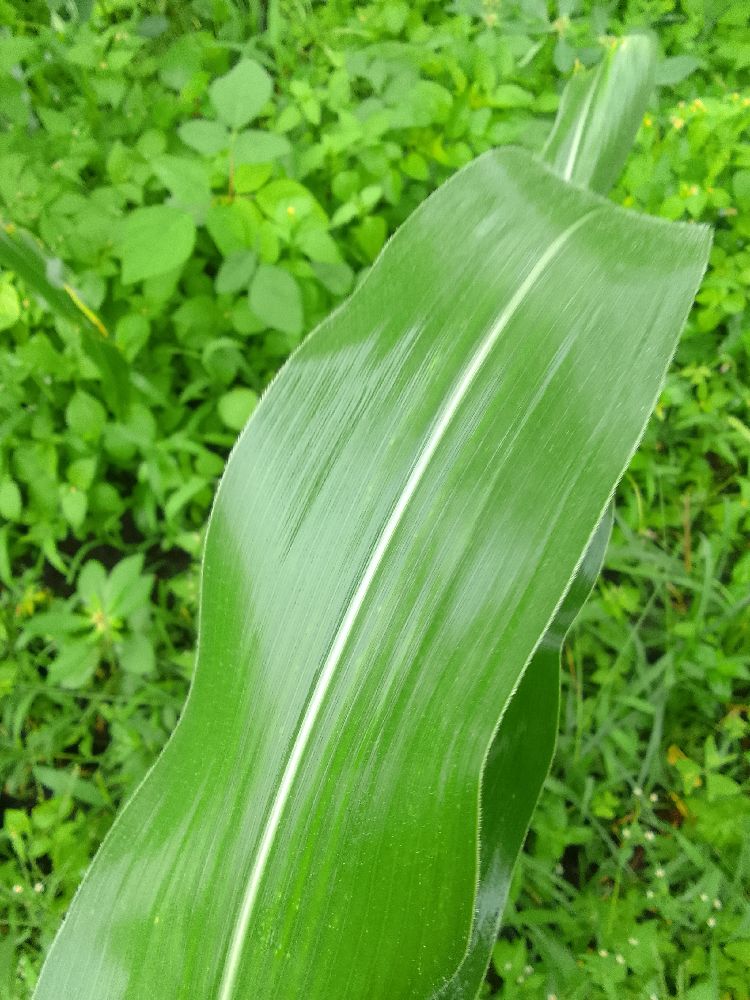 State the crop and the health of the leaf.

maize, healthy
